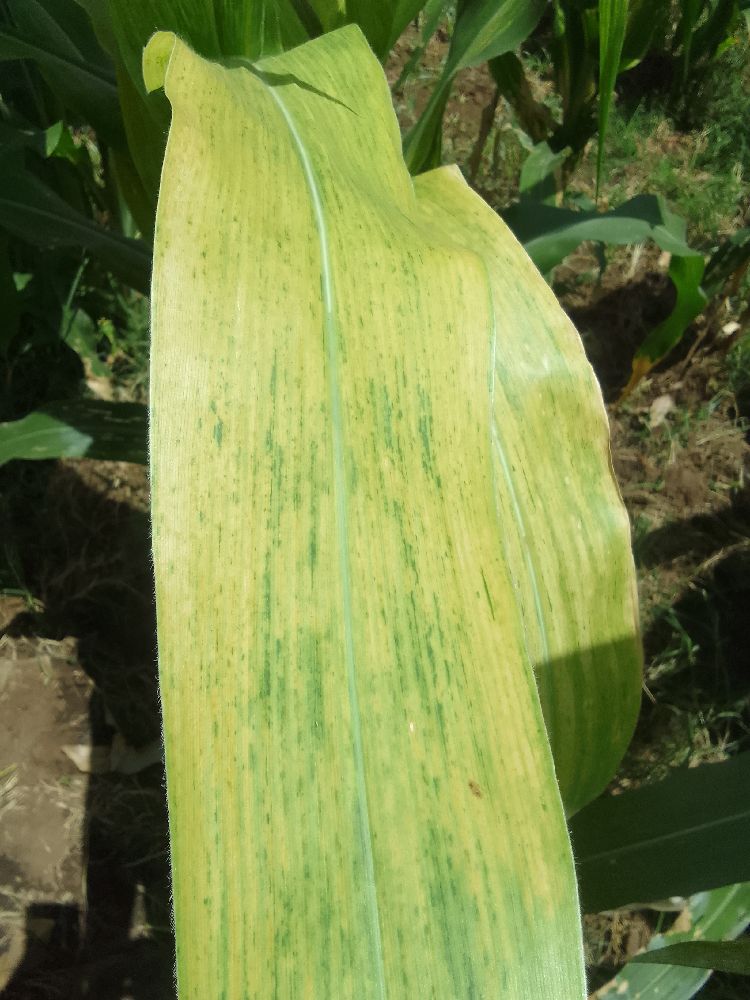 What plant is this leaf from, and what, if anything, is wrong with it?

maize, maize lethal necrosis
